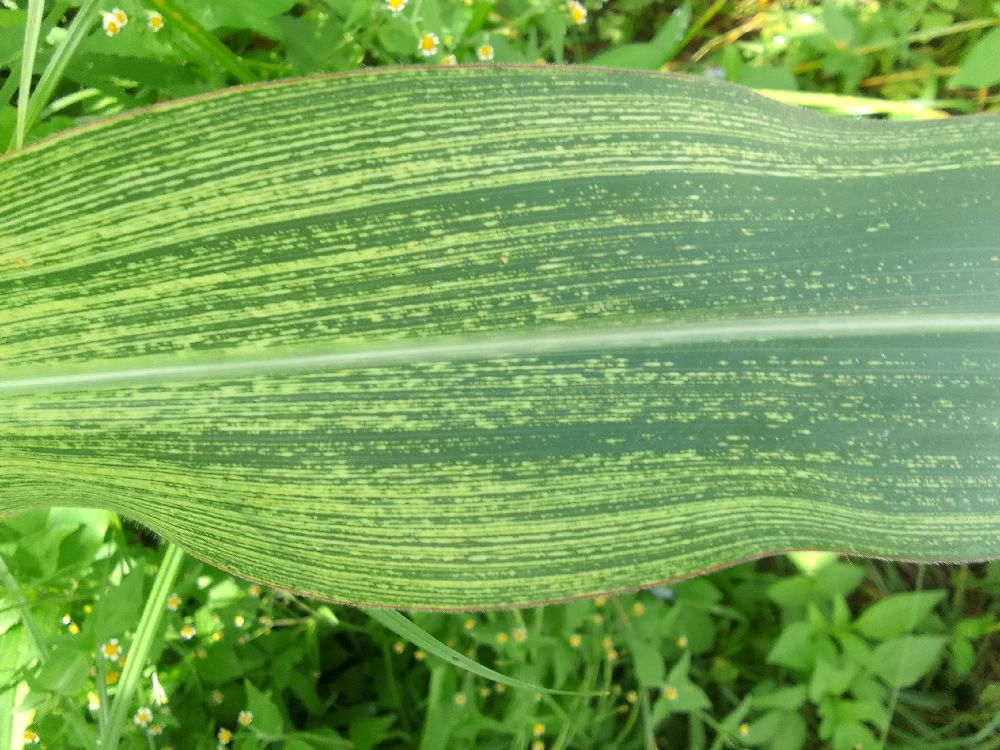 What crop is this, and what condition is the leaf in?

maize, maize streak virus
